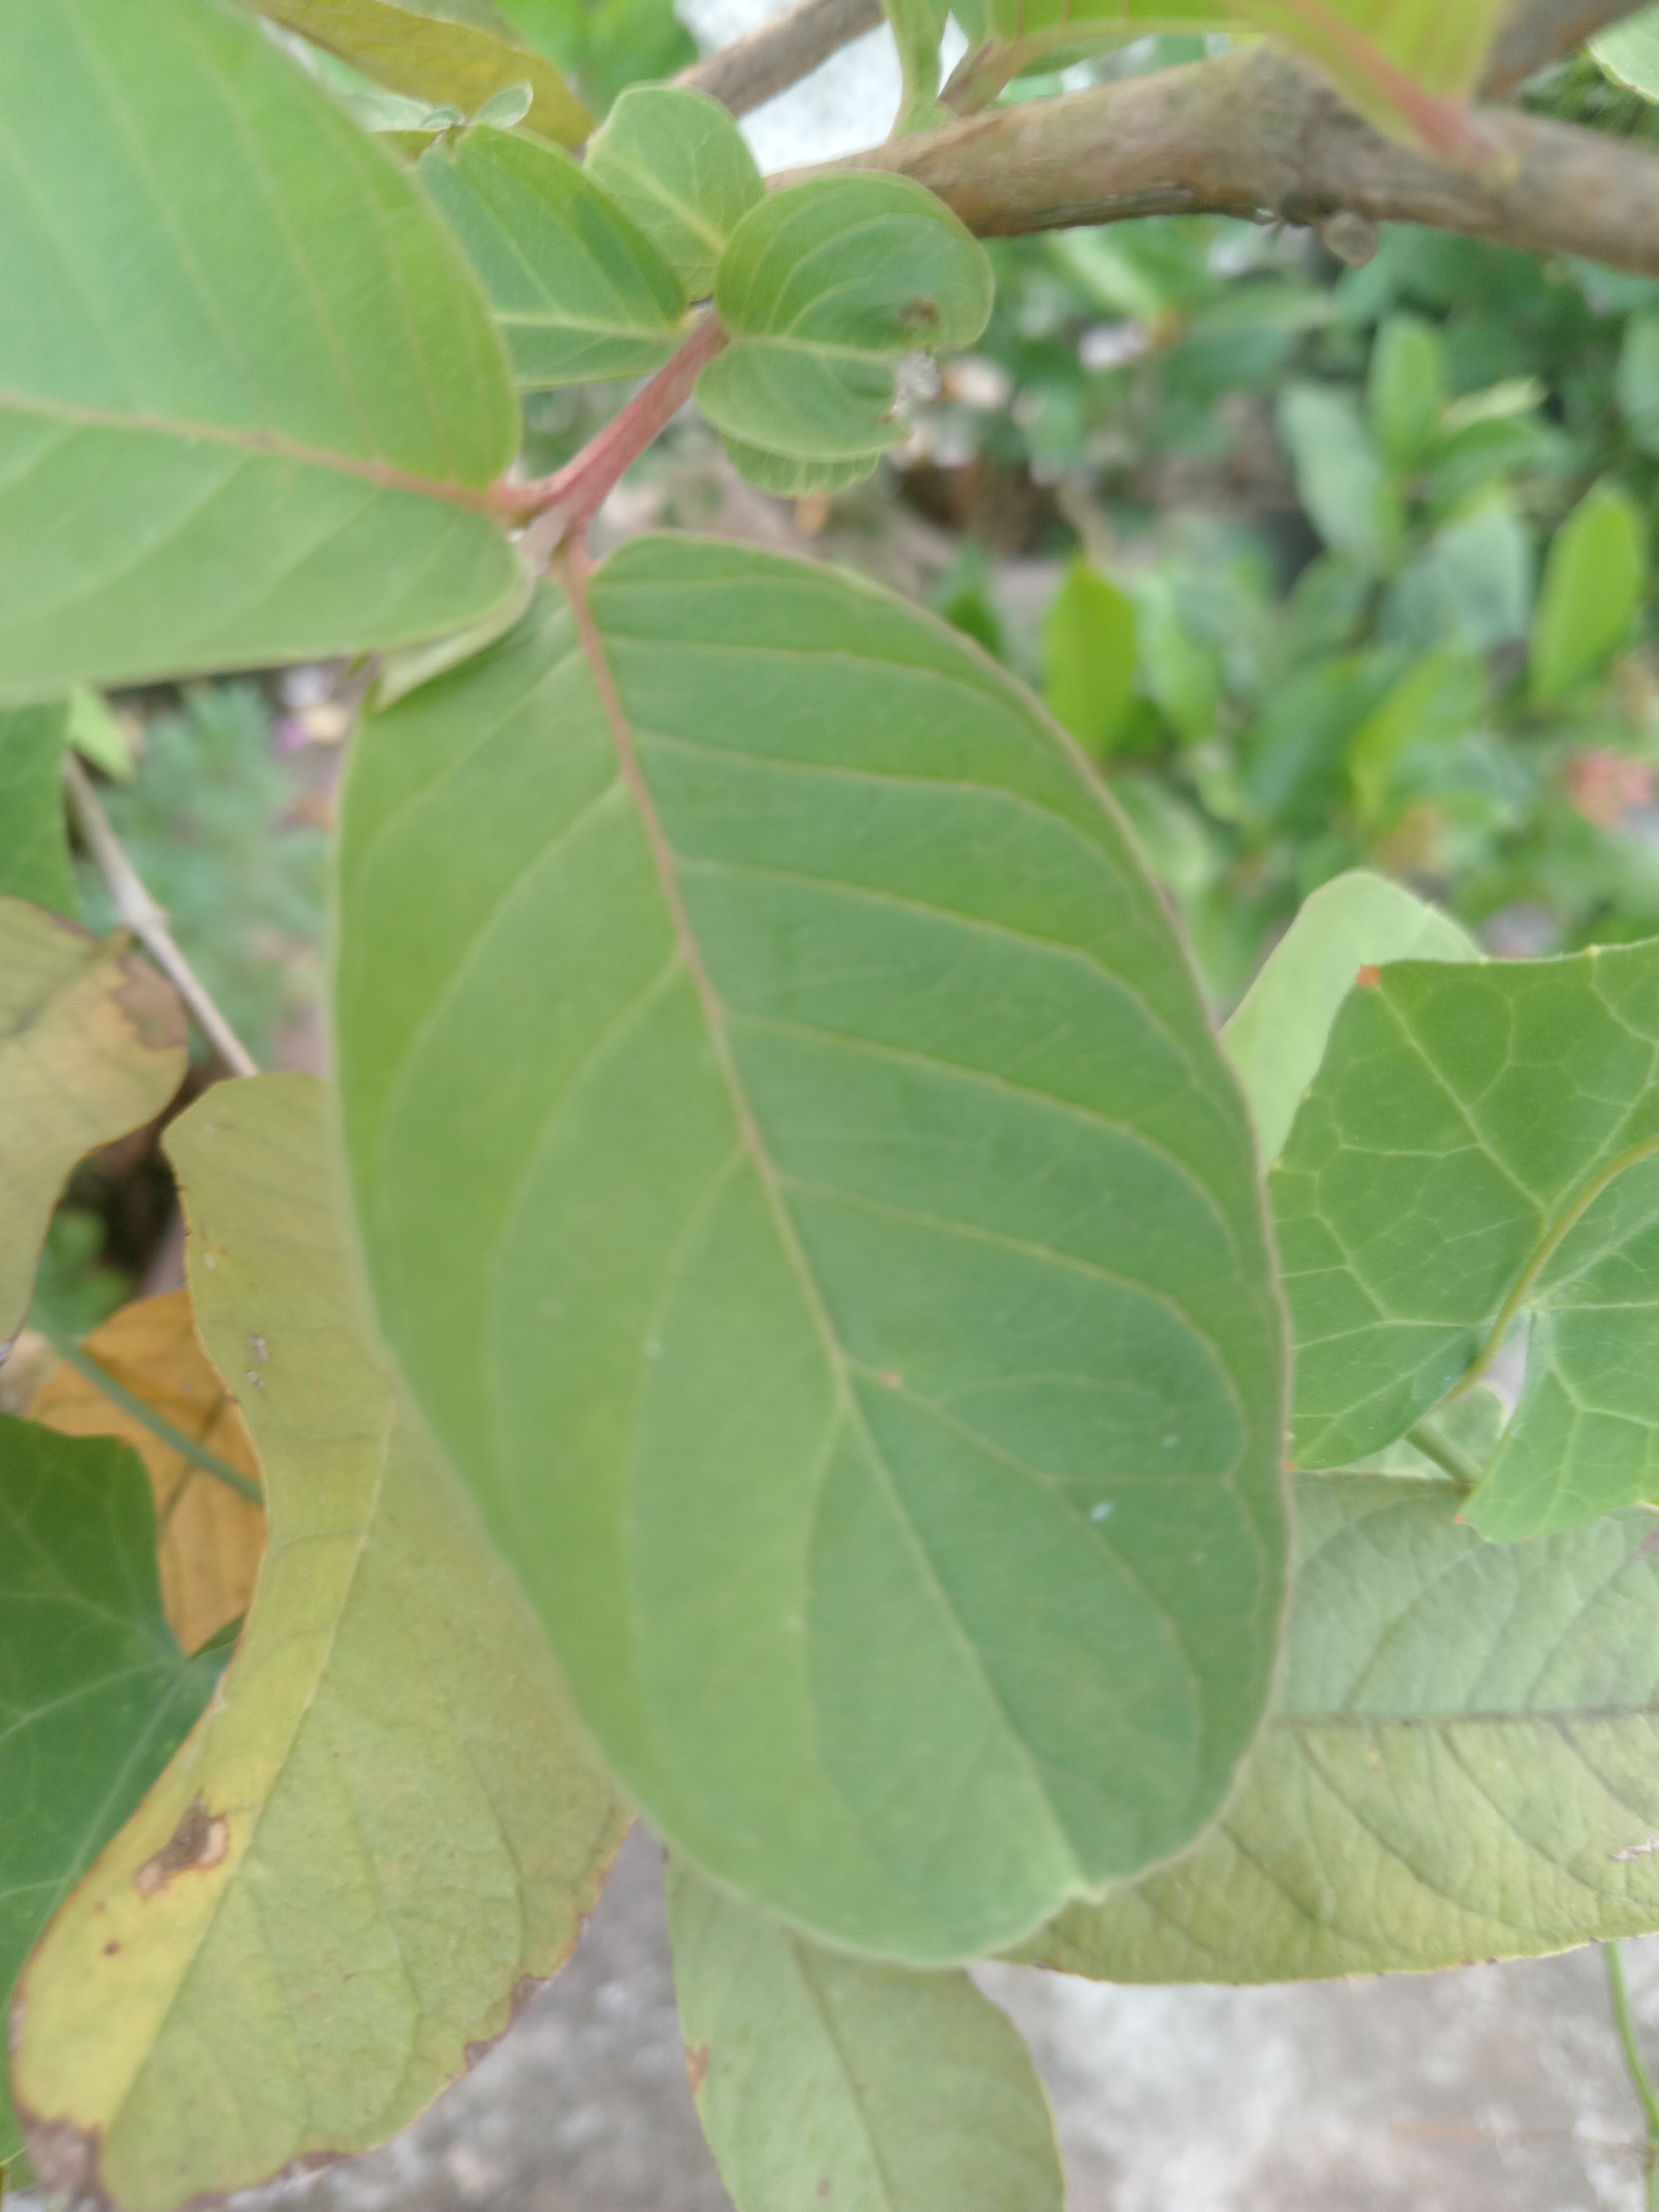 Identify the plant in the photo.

guava
